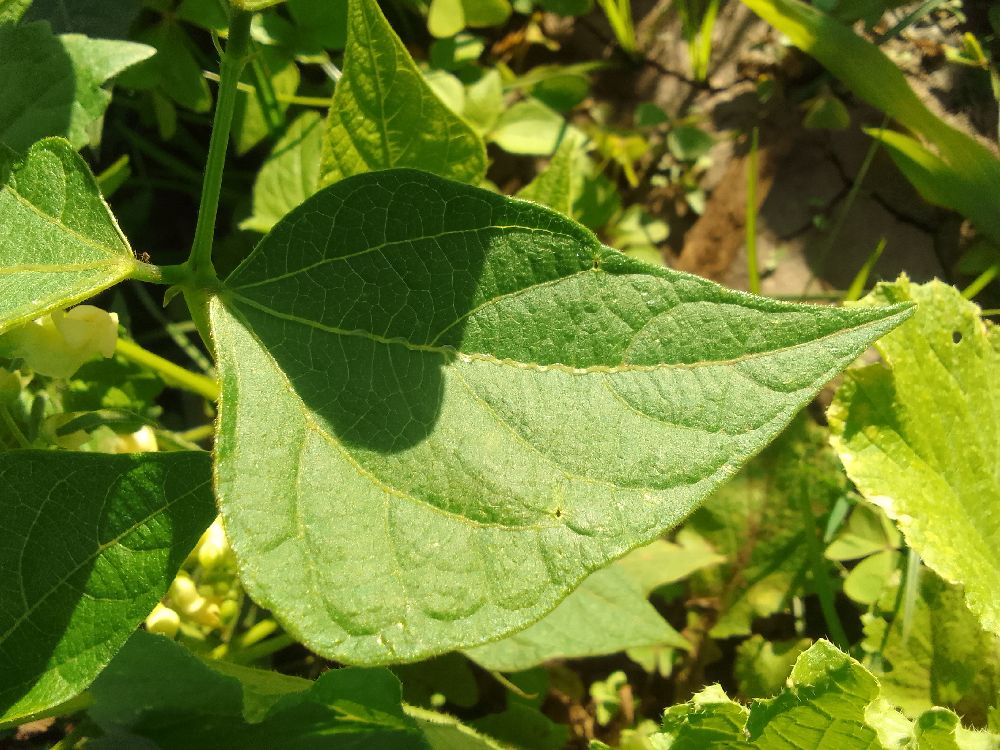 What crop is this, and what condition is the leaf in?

common bean, healthy
